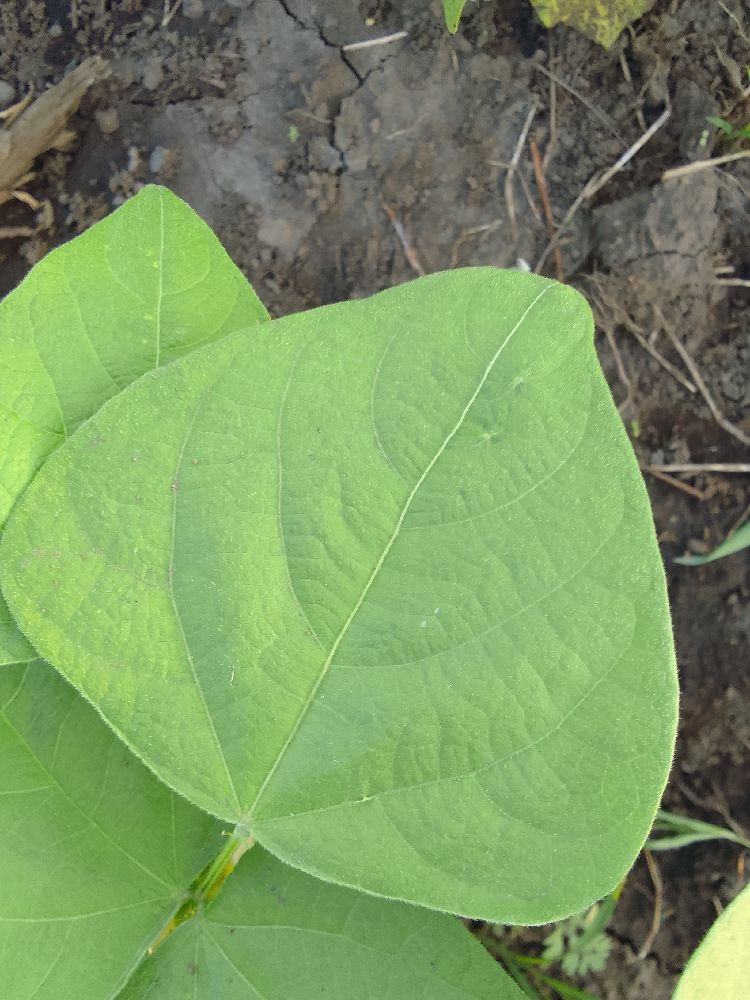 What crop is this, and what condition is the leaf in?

common bean, healthy
